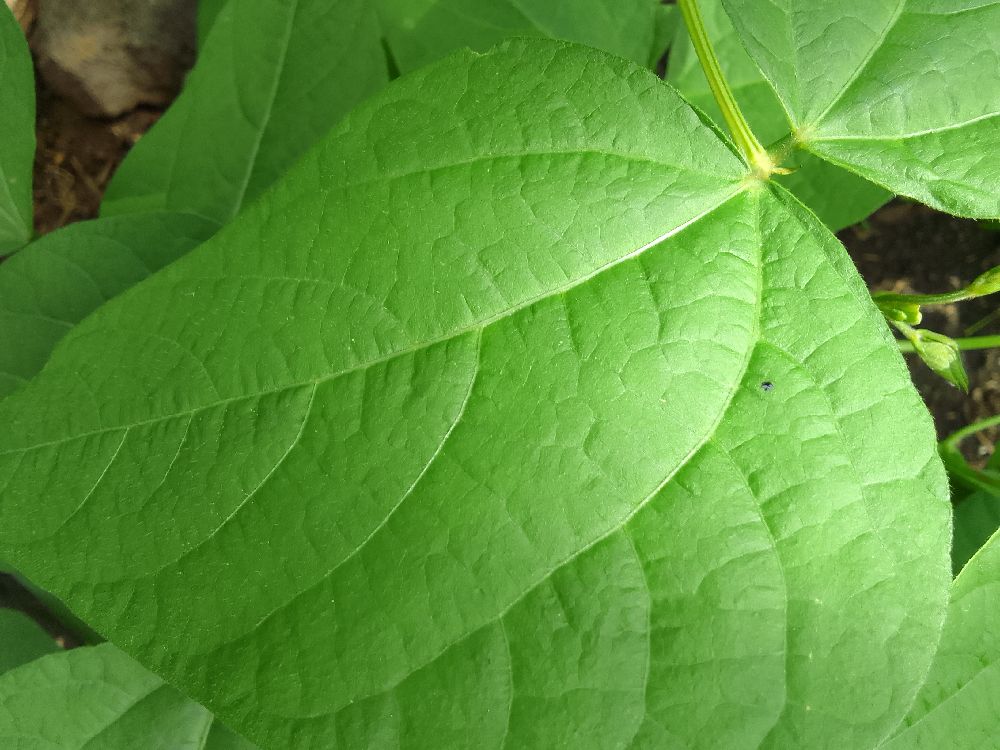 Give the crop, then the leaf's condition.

common bean, healthy
